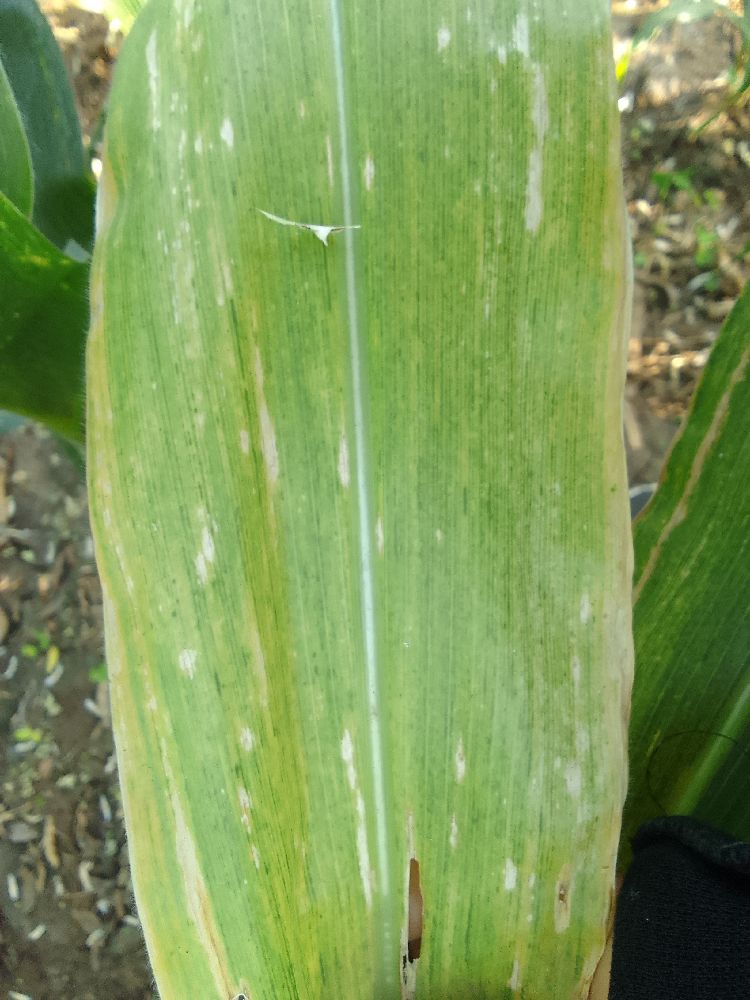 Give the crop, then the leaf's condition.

maize, maize lethal necrosis
